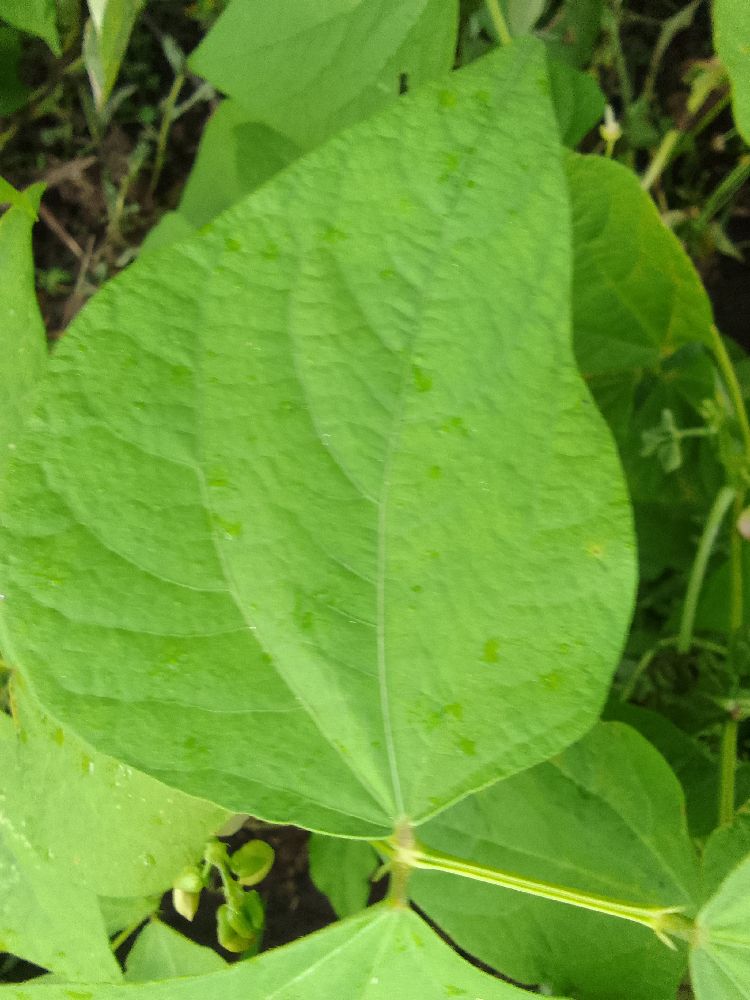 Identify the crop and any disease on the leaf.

common bean, healthy
